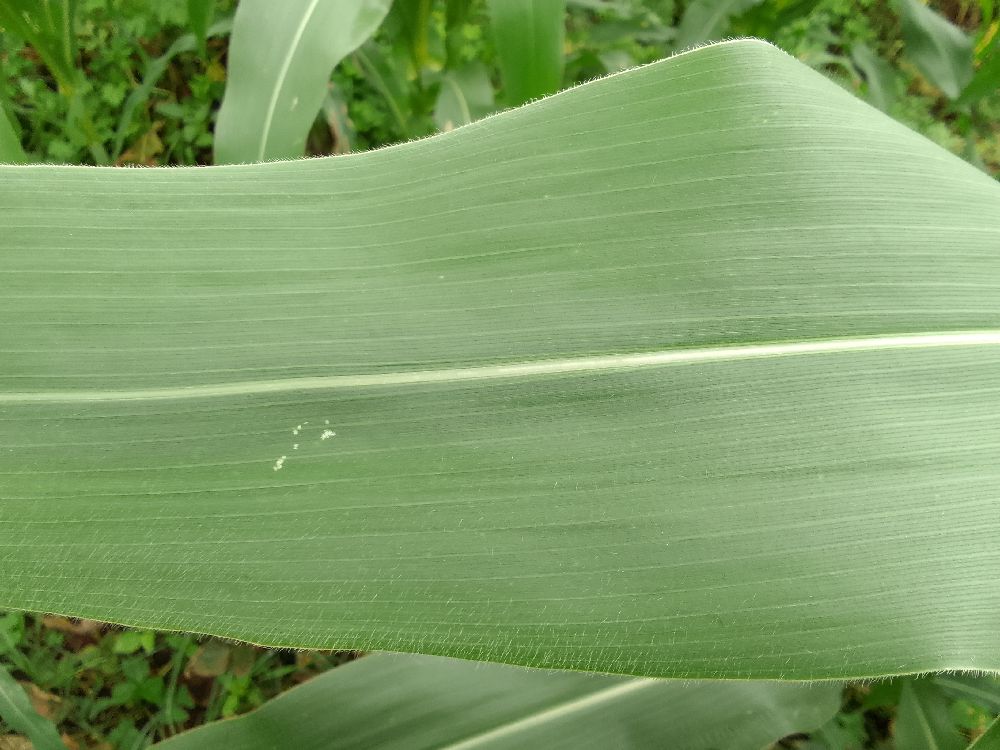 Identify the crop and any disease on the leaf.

maize, healthy
